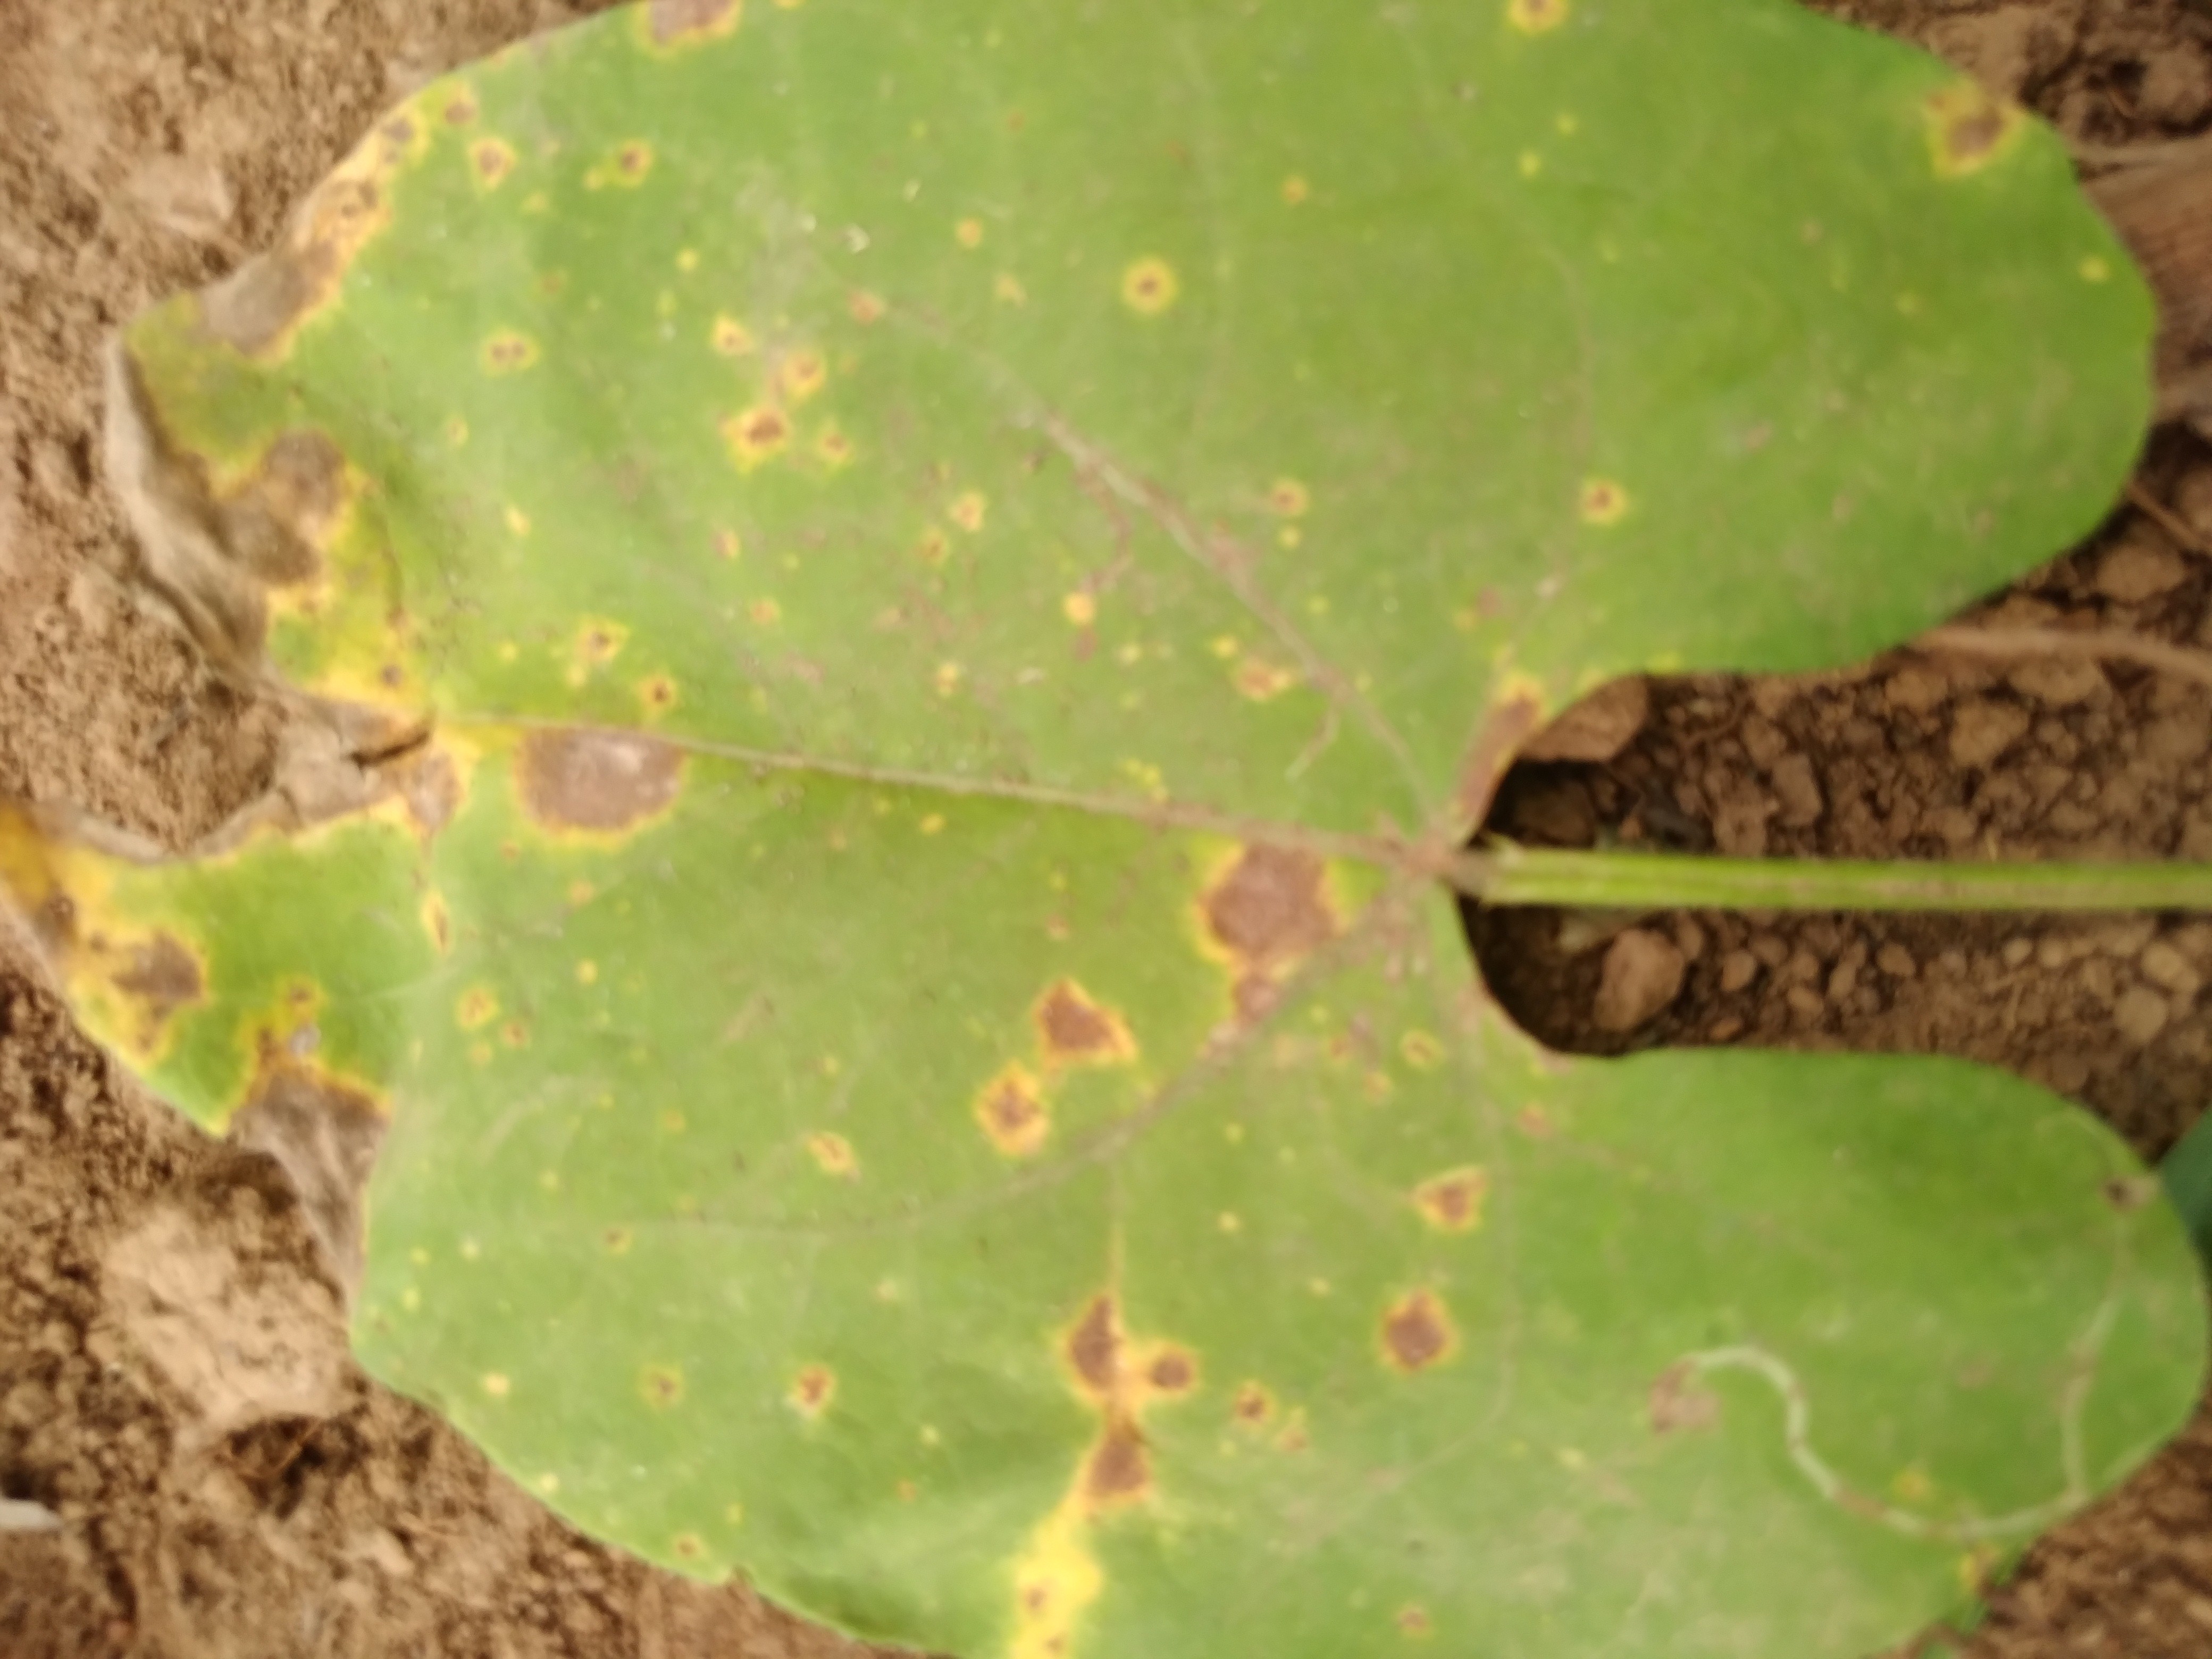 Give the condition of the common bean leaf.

rust
